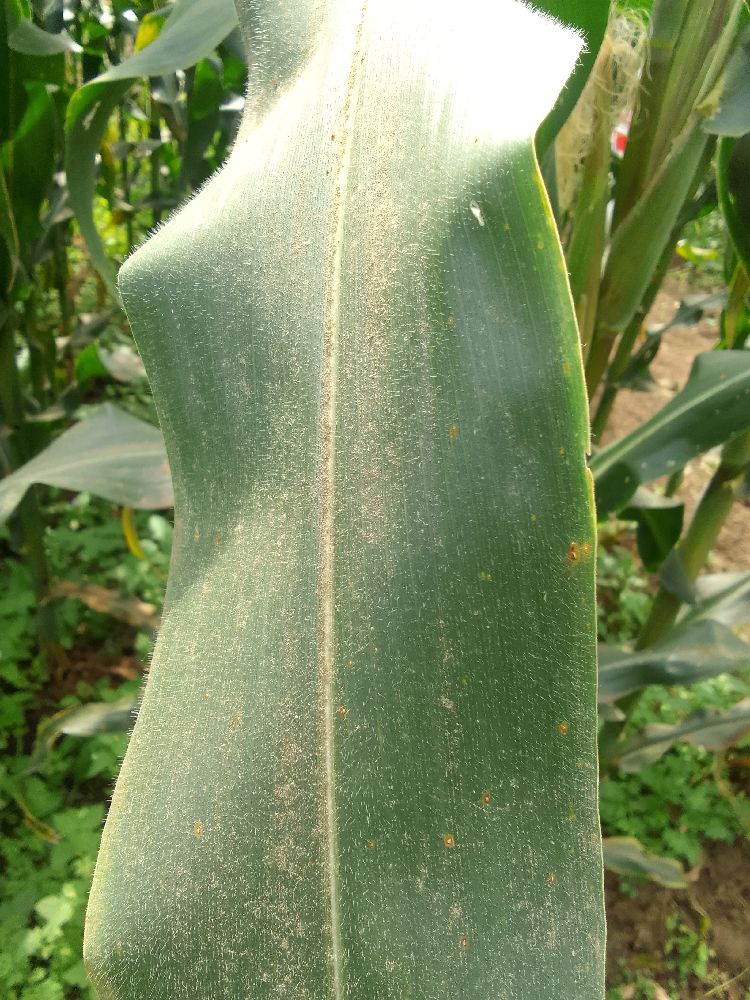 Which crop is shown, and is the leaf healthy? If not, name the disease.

maize, healthy
